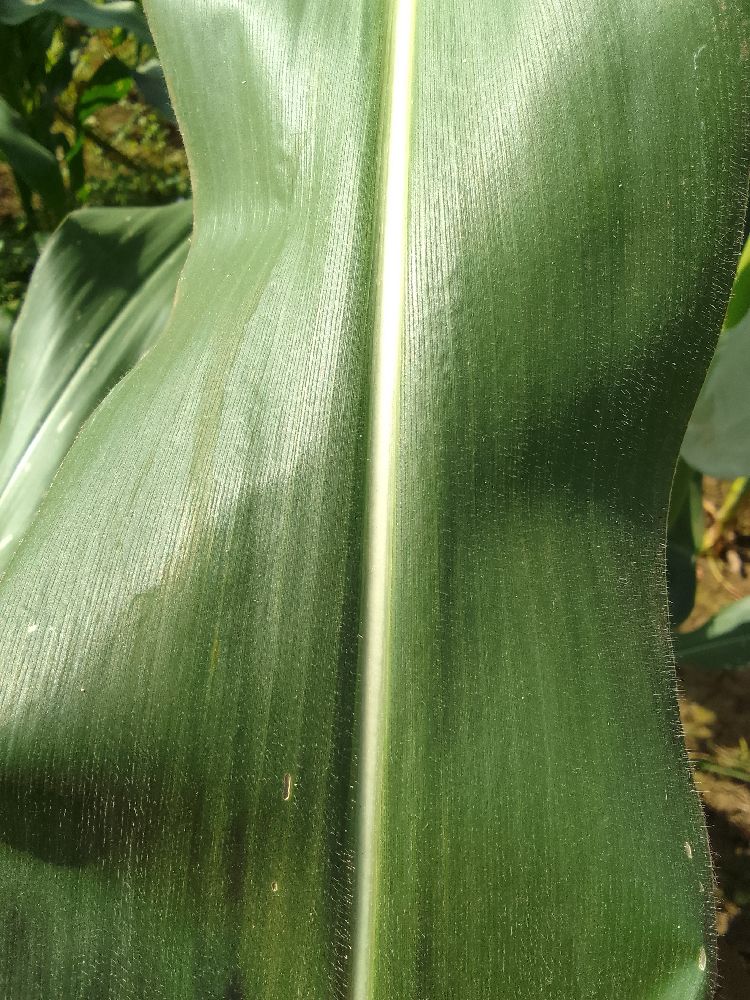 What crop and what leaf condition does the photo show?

maize, healthy
